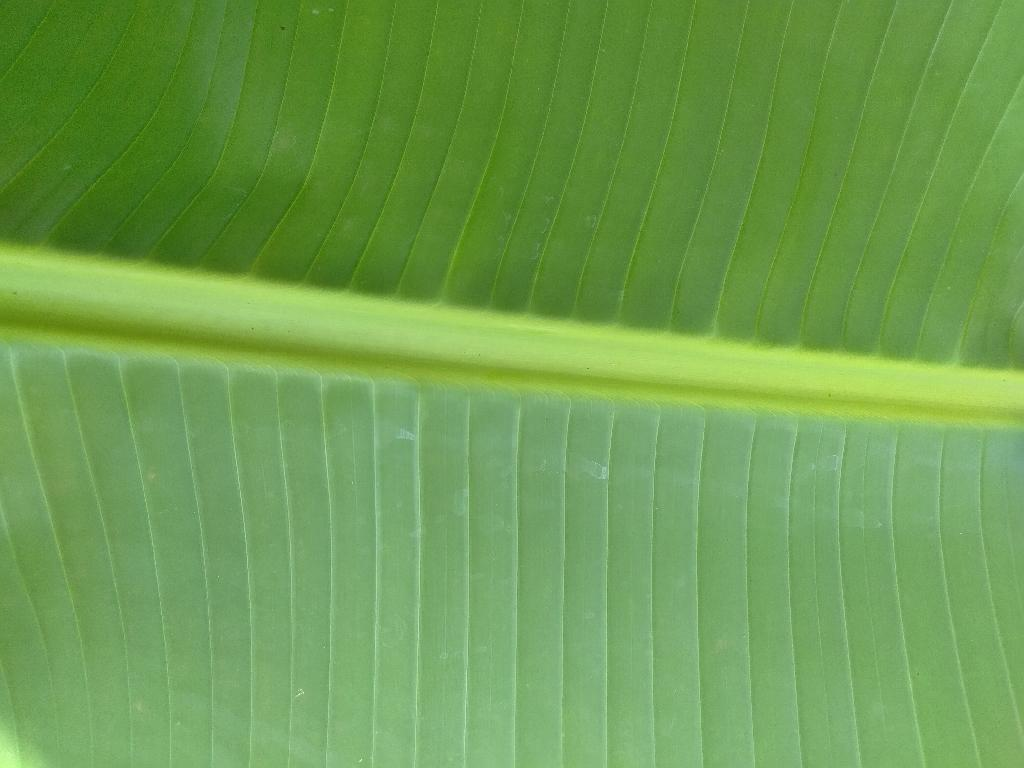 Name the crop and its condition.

banana, healthy
